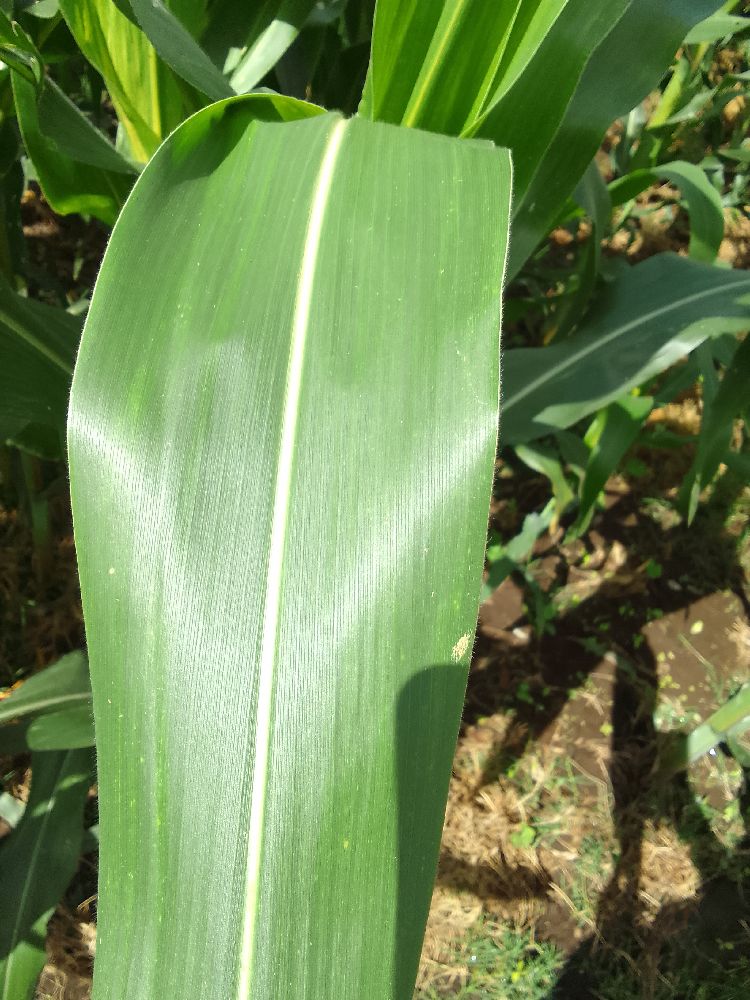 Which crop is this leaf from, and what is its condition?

maize, healthy
